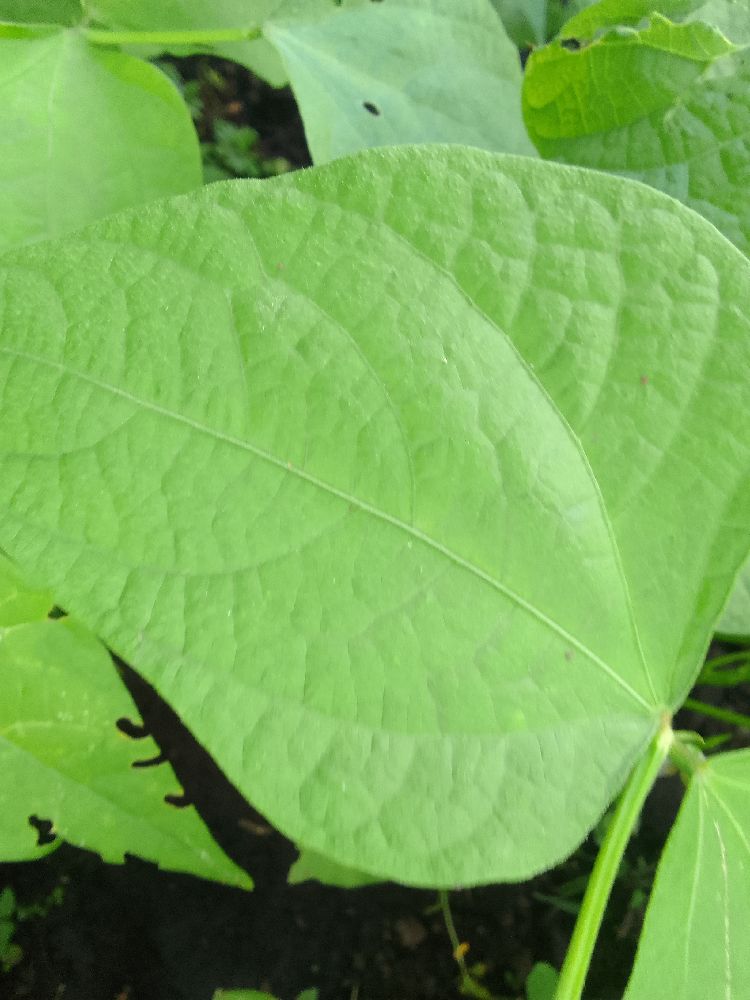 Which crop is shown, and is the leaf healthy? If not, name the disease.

common bean, healthy
